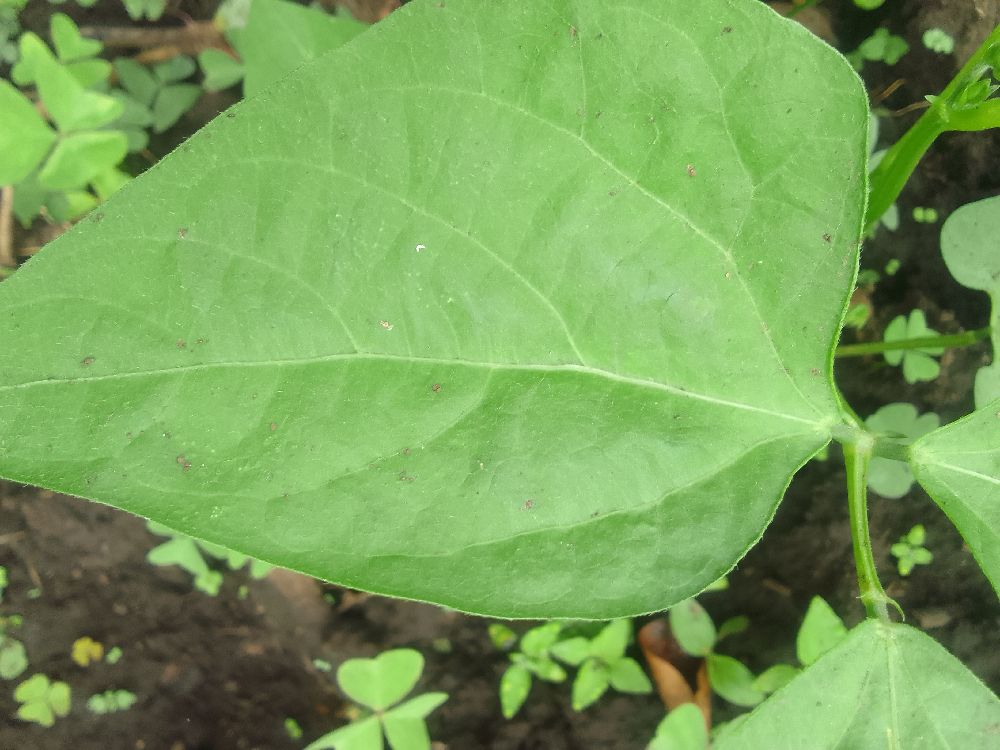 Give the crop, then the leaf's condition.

common bean, healthy
